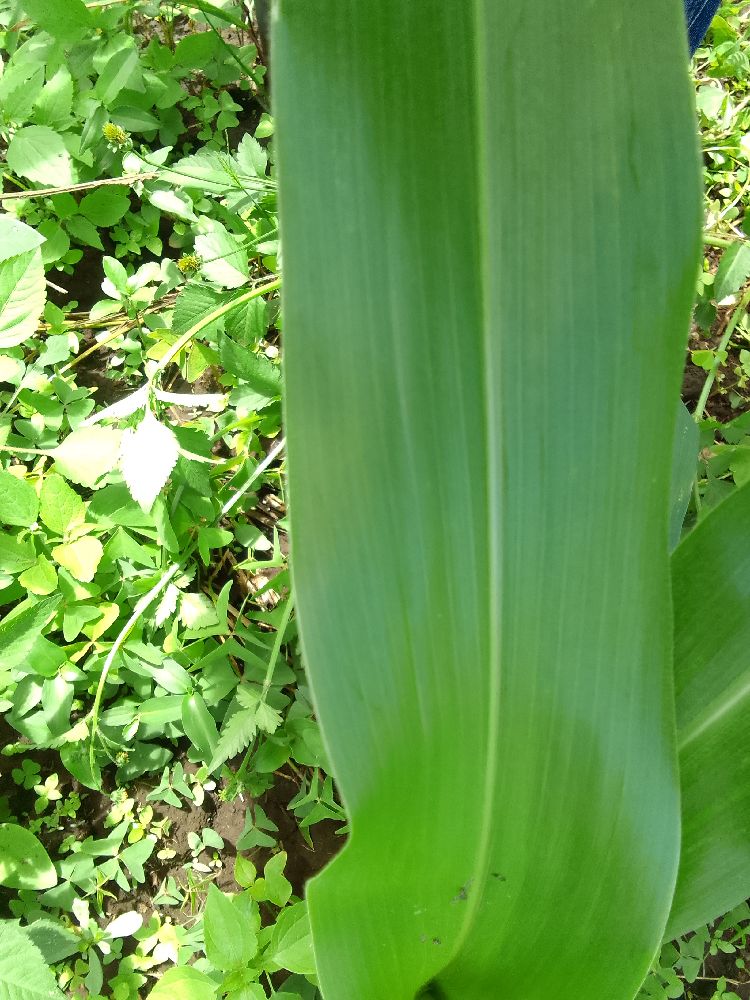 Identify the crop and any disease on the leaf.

maize, healthy
